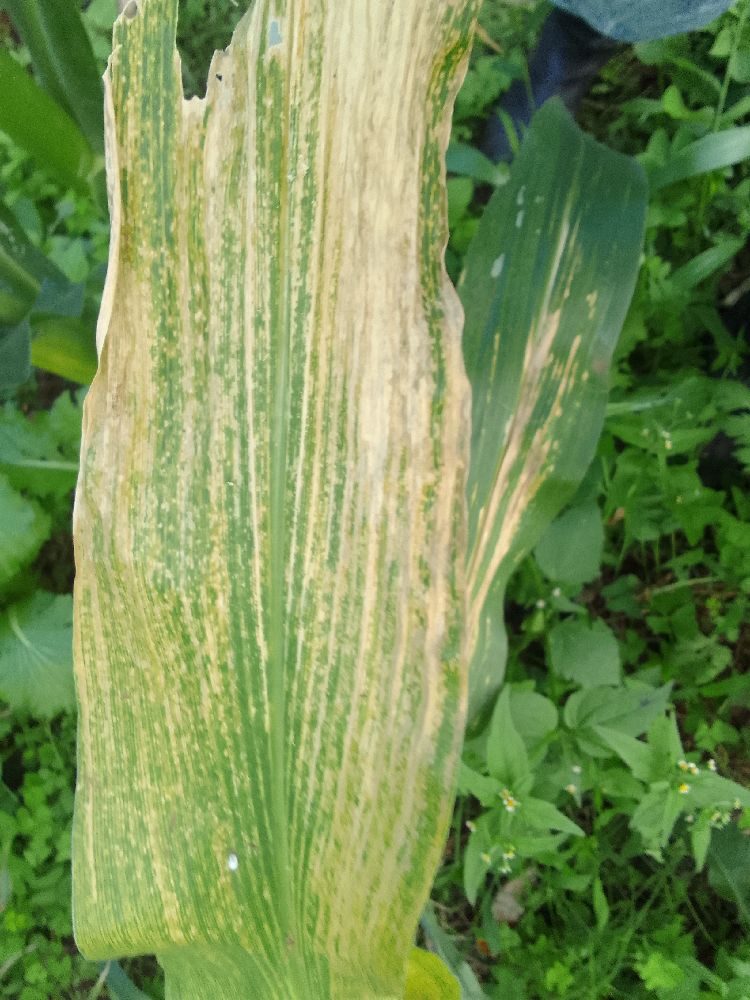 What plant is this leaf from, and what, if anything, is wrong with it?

maize, maize lethal necrosis
